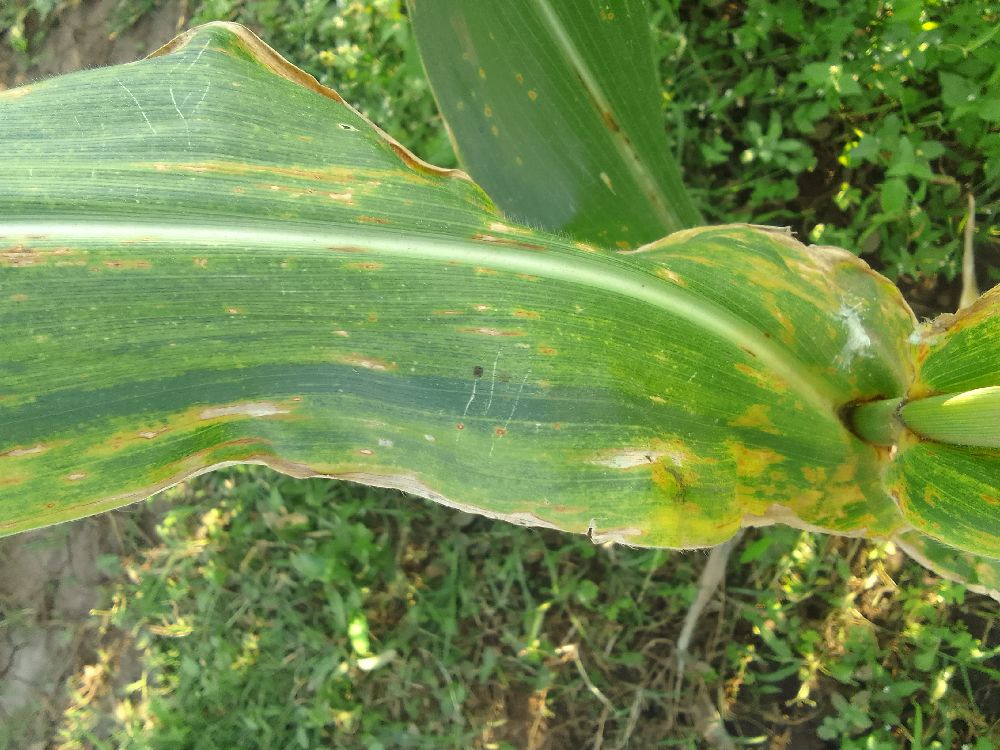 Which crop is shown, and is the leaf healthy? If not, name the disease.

maize, maize lethal necrosis
